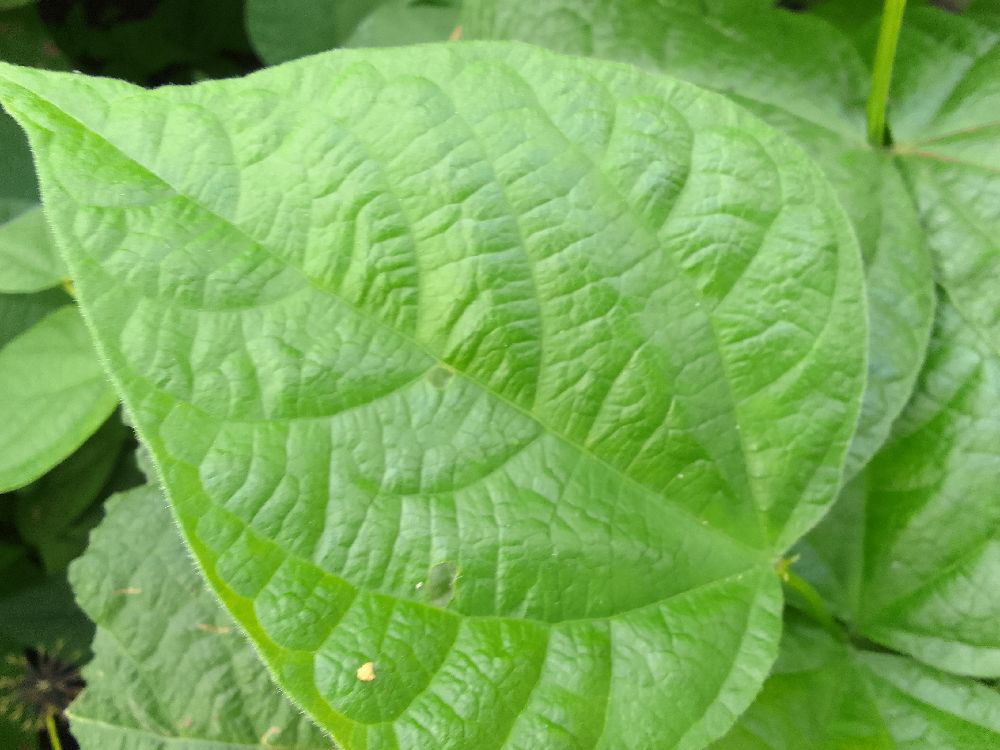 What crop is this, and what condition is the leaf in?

common bean, healthy
